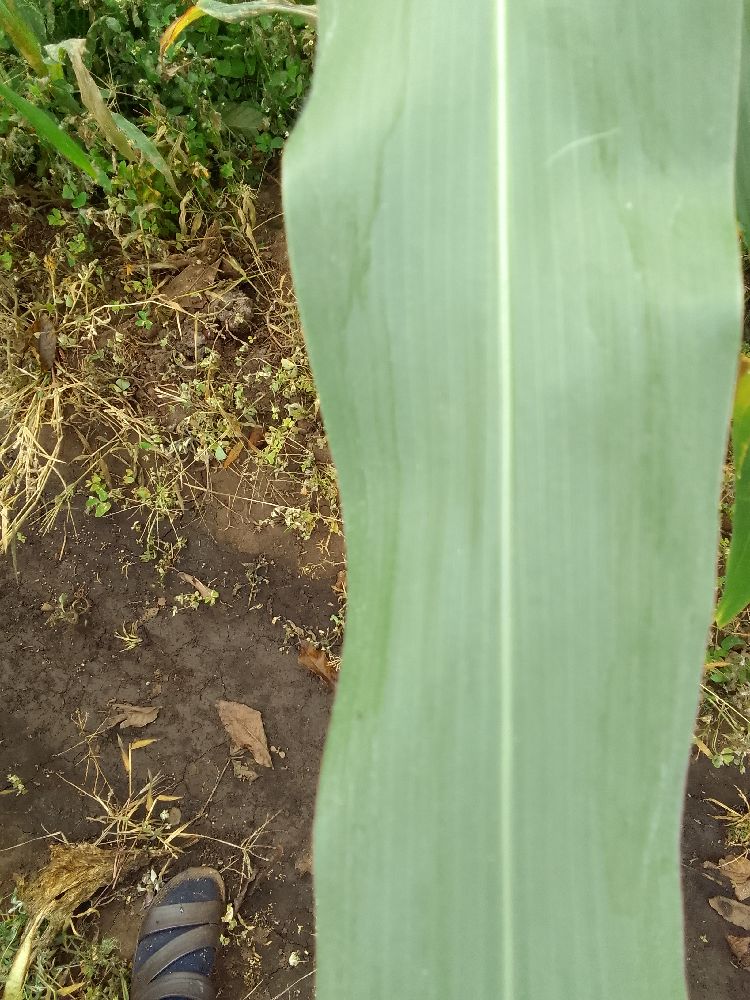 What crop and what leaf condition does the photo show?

maize, healthy
